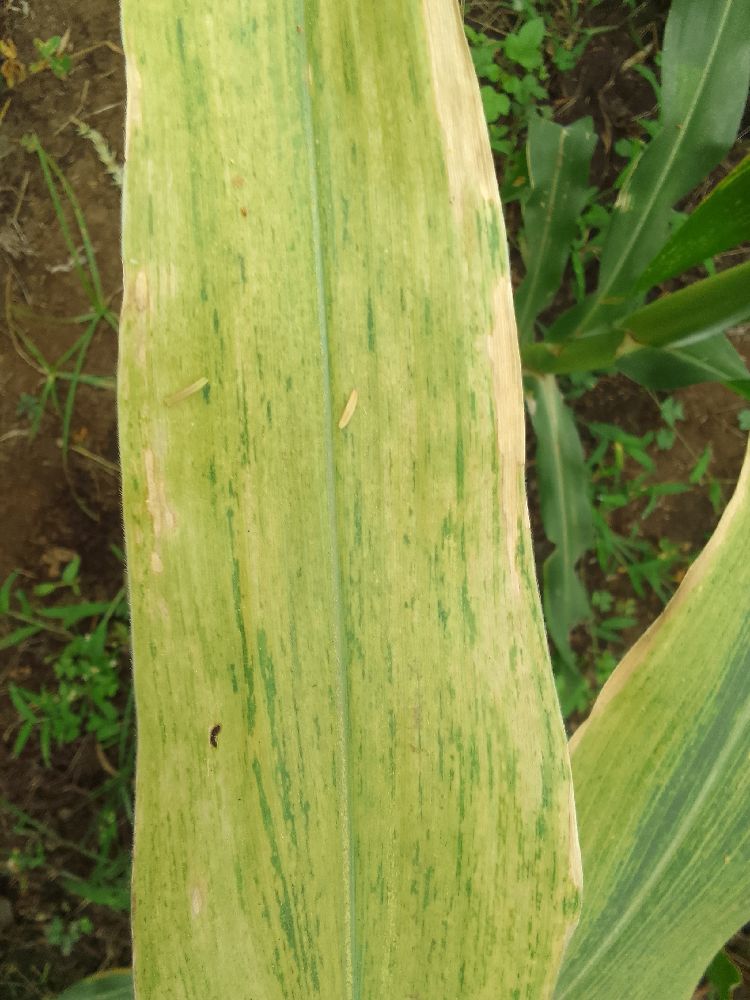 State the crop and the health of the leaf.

maize, maize lethal necrosis
